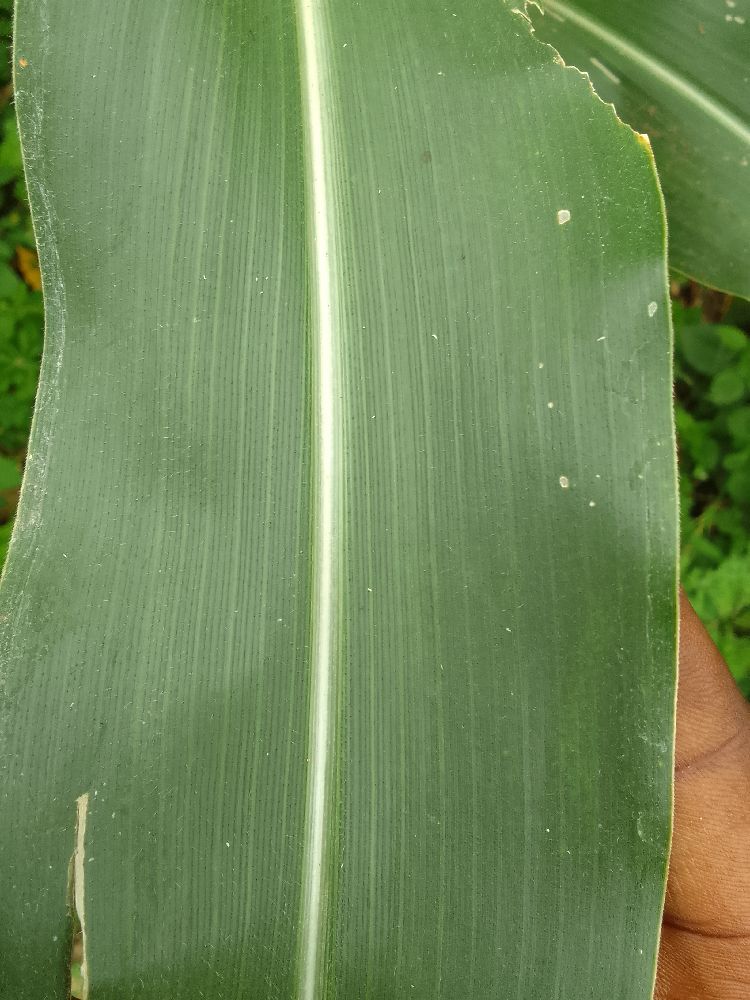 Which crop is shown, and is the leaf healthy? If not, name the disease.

maize, healthy
